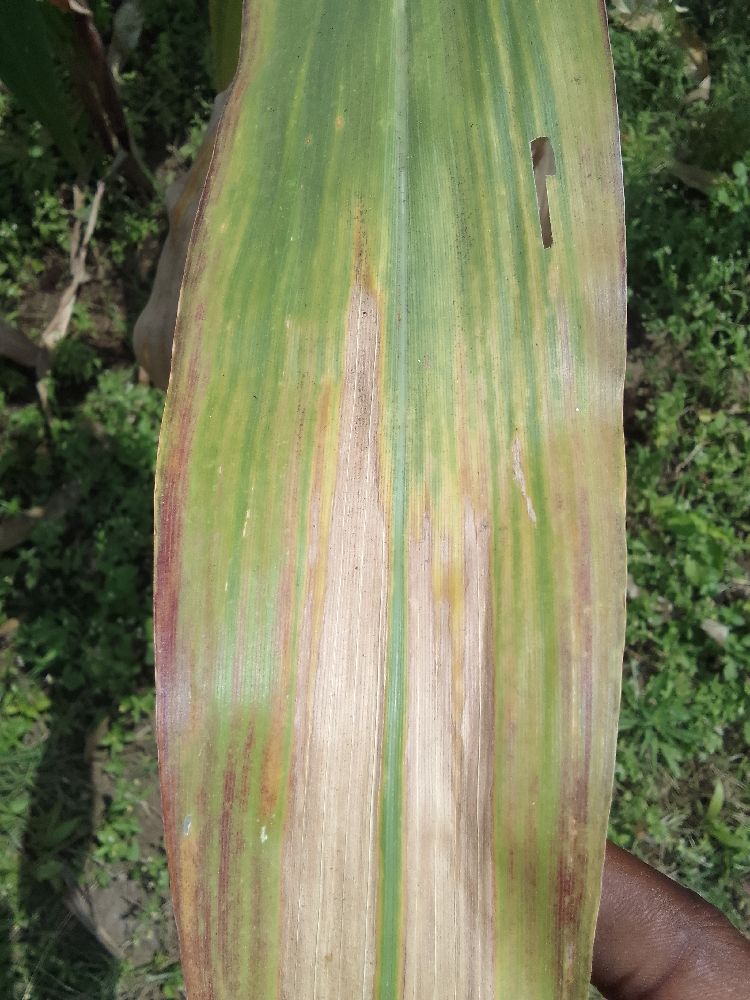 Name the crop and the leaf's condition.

maize, maize lethal necrosis
